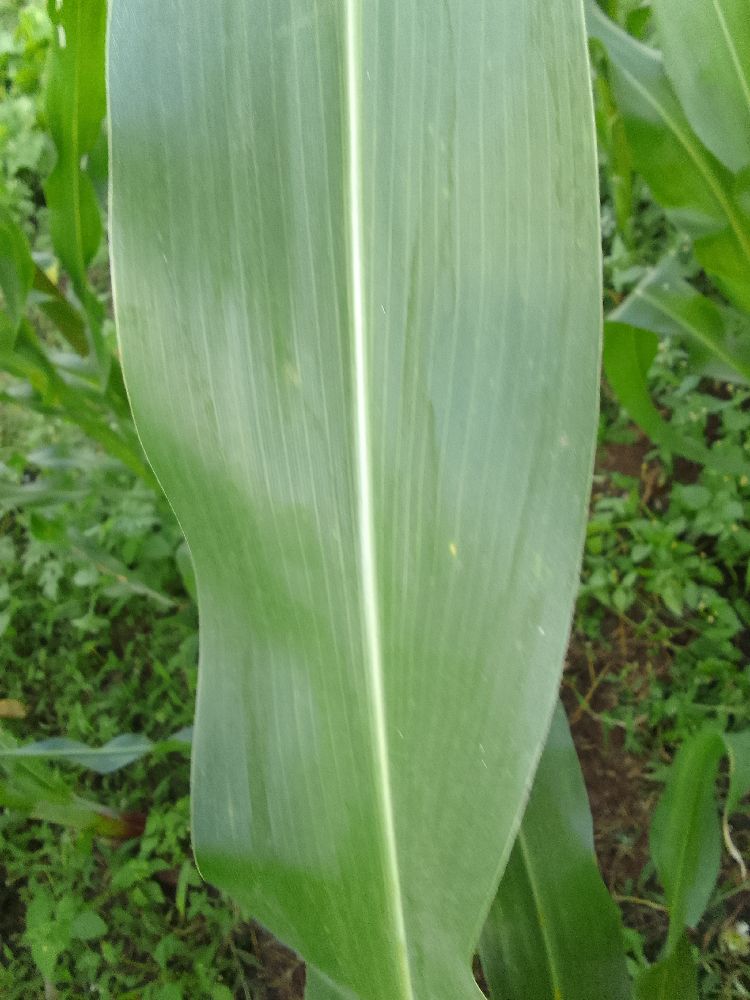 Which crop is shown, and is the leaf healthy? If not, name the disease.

maize, healthy
